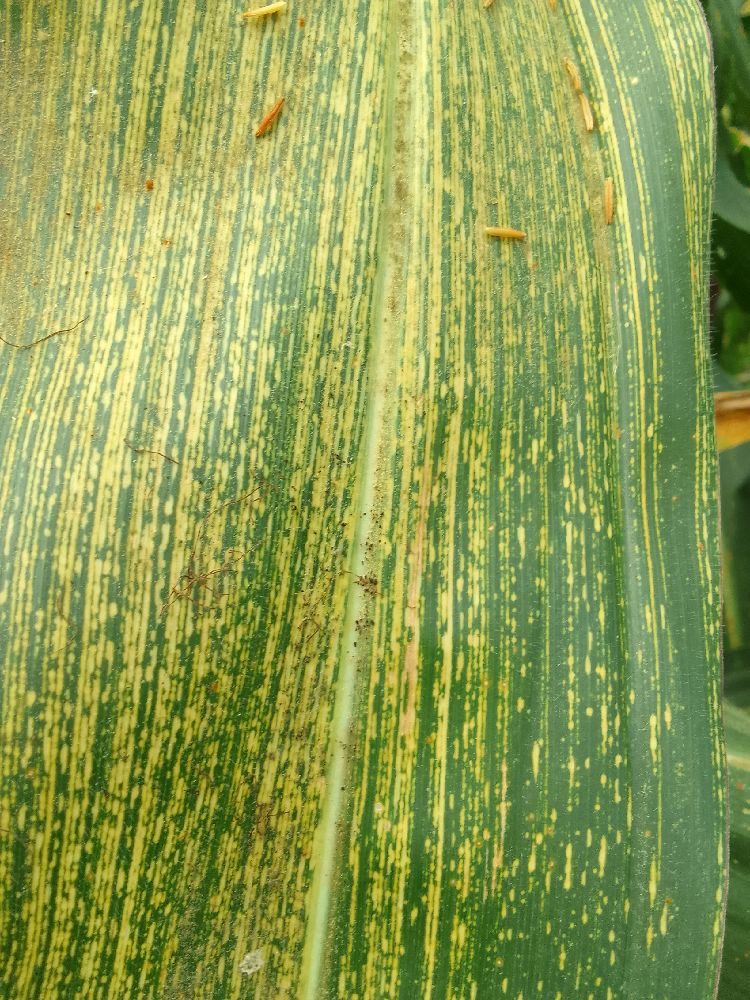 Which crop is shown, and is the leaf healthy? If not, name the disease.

maize, maize streak virus
